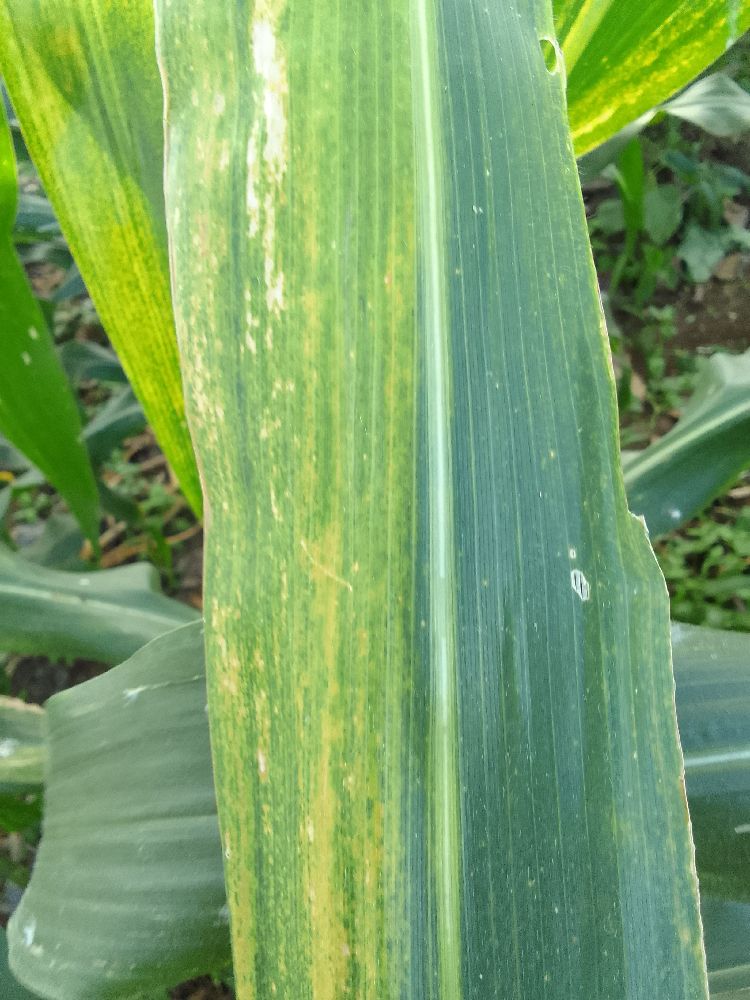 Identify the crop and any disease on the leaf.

maize, maize lethal necrosis
